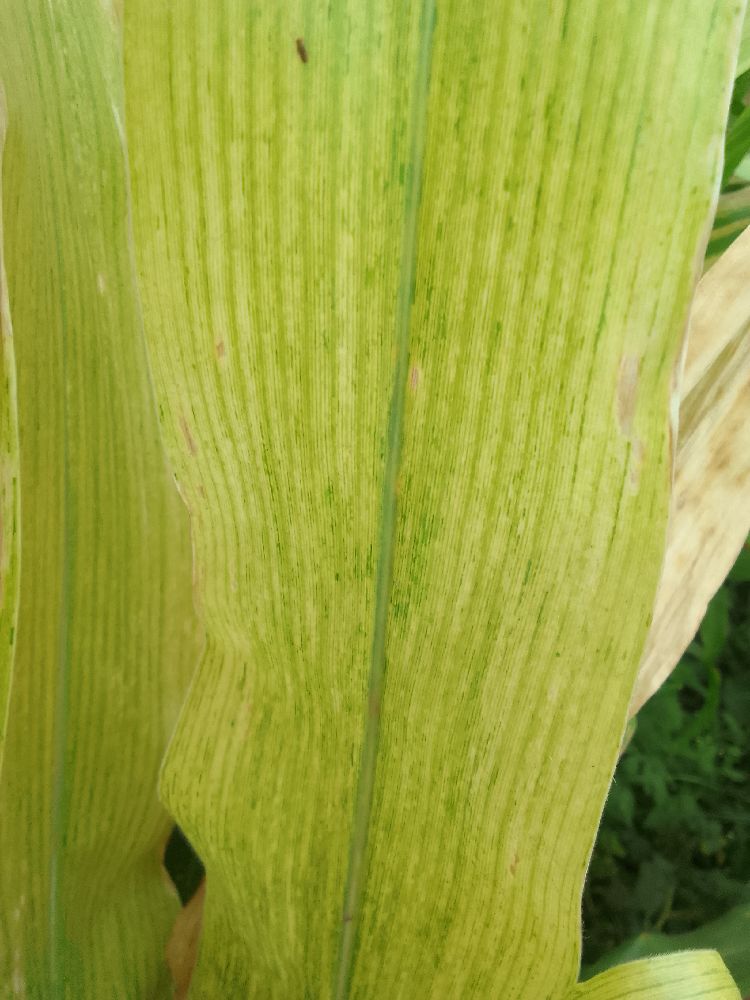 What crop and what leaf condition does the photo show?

maize, maize lethal necrosis
